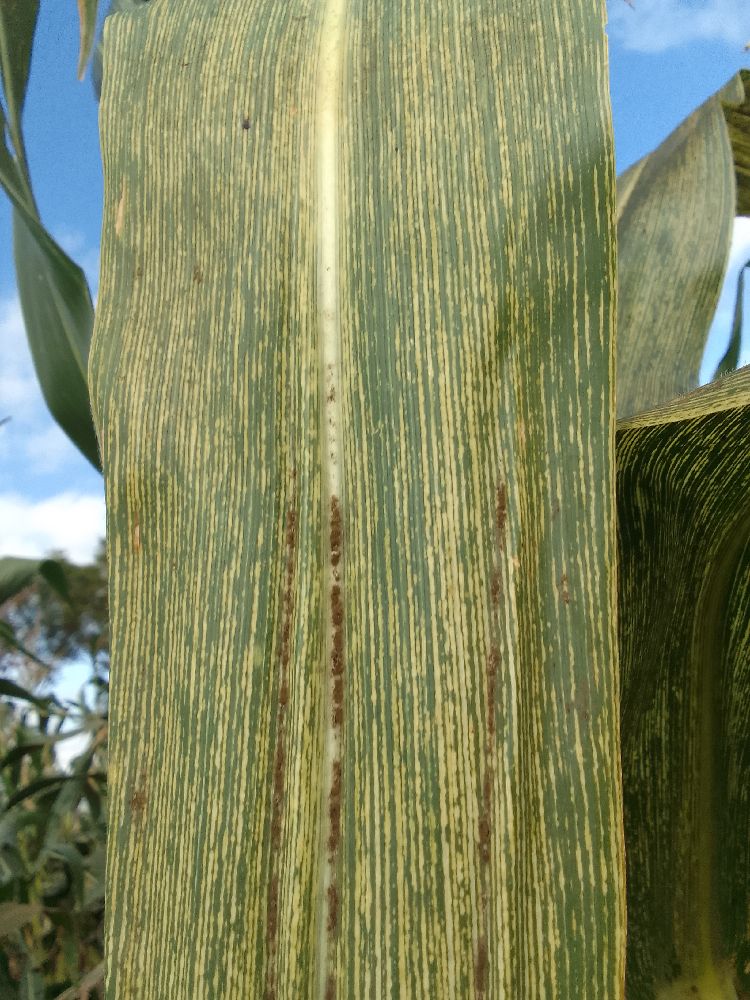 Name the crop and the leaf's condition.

maize, maize streak virus
